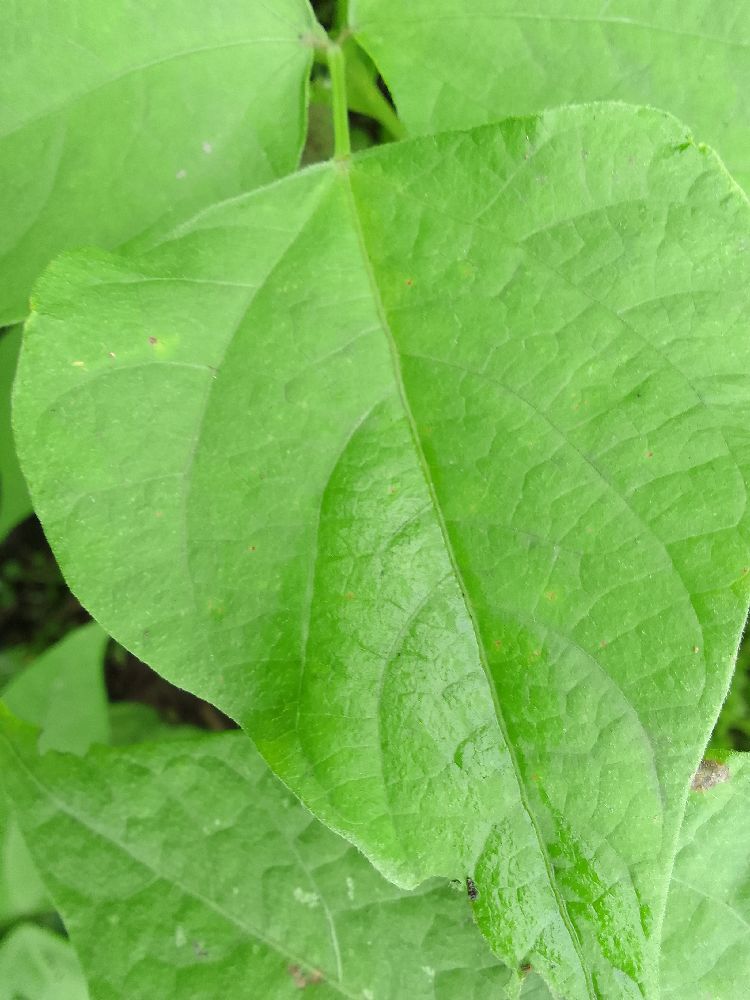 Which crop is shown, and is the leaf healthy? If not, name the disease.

common bean, healthy
